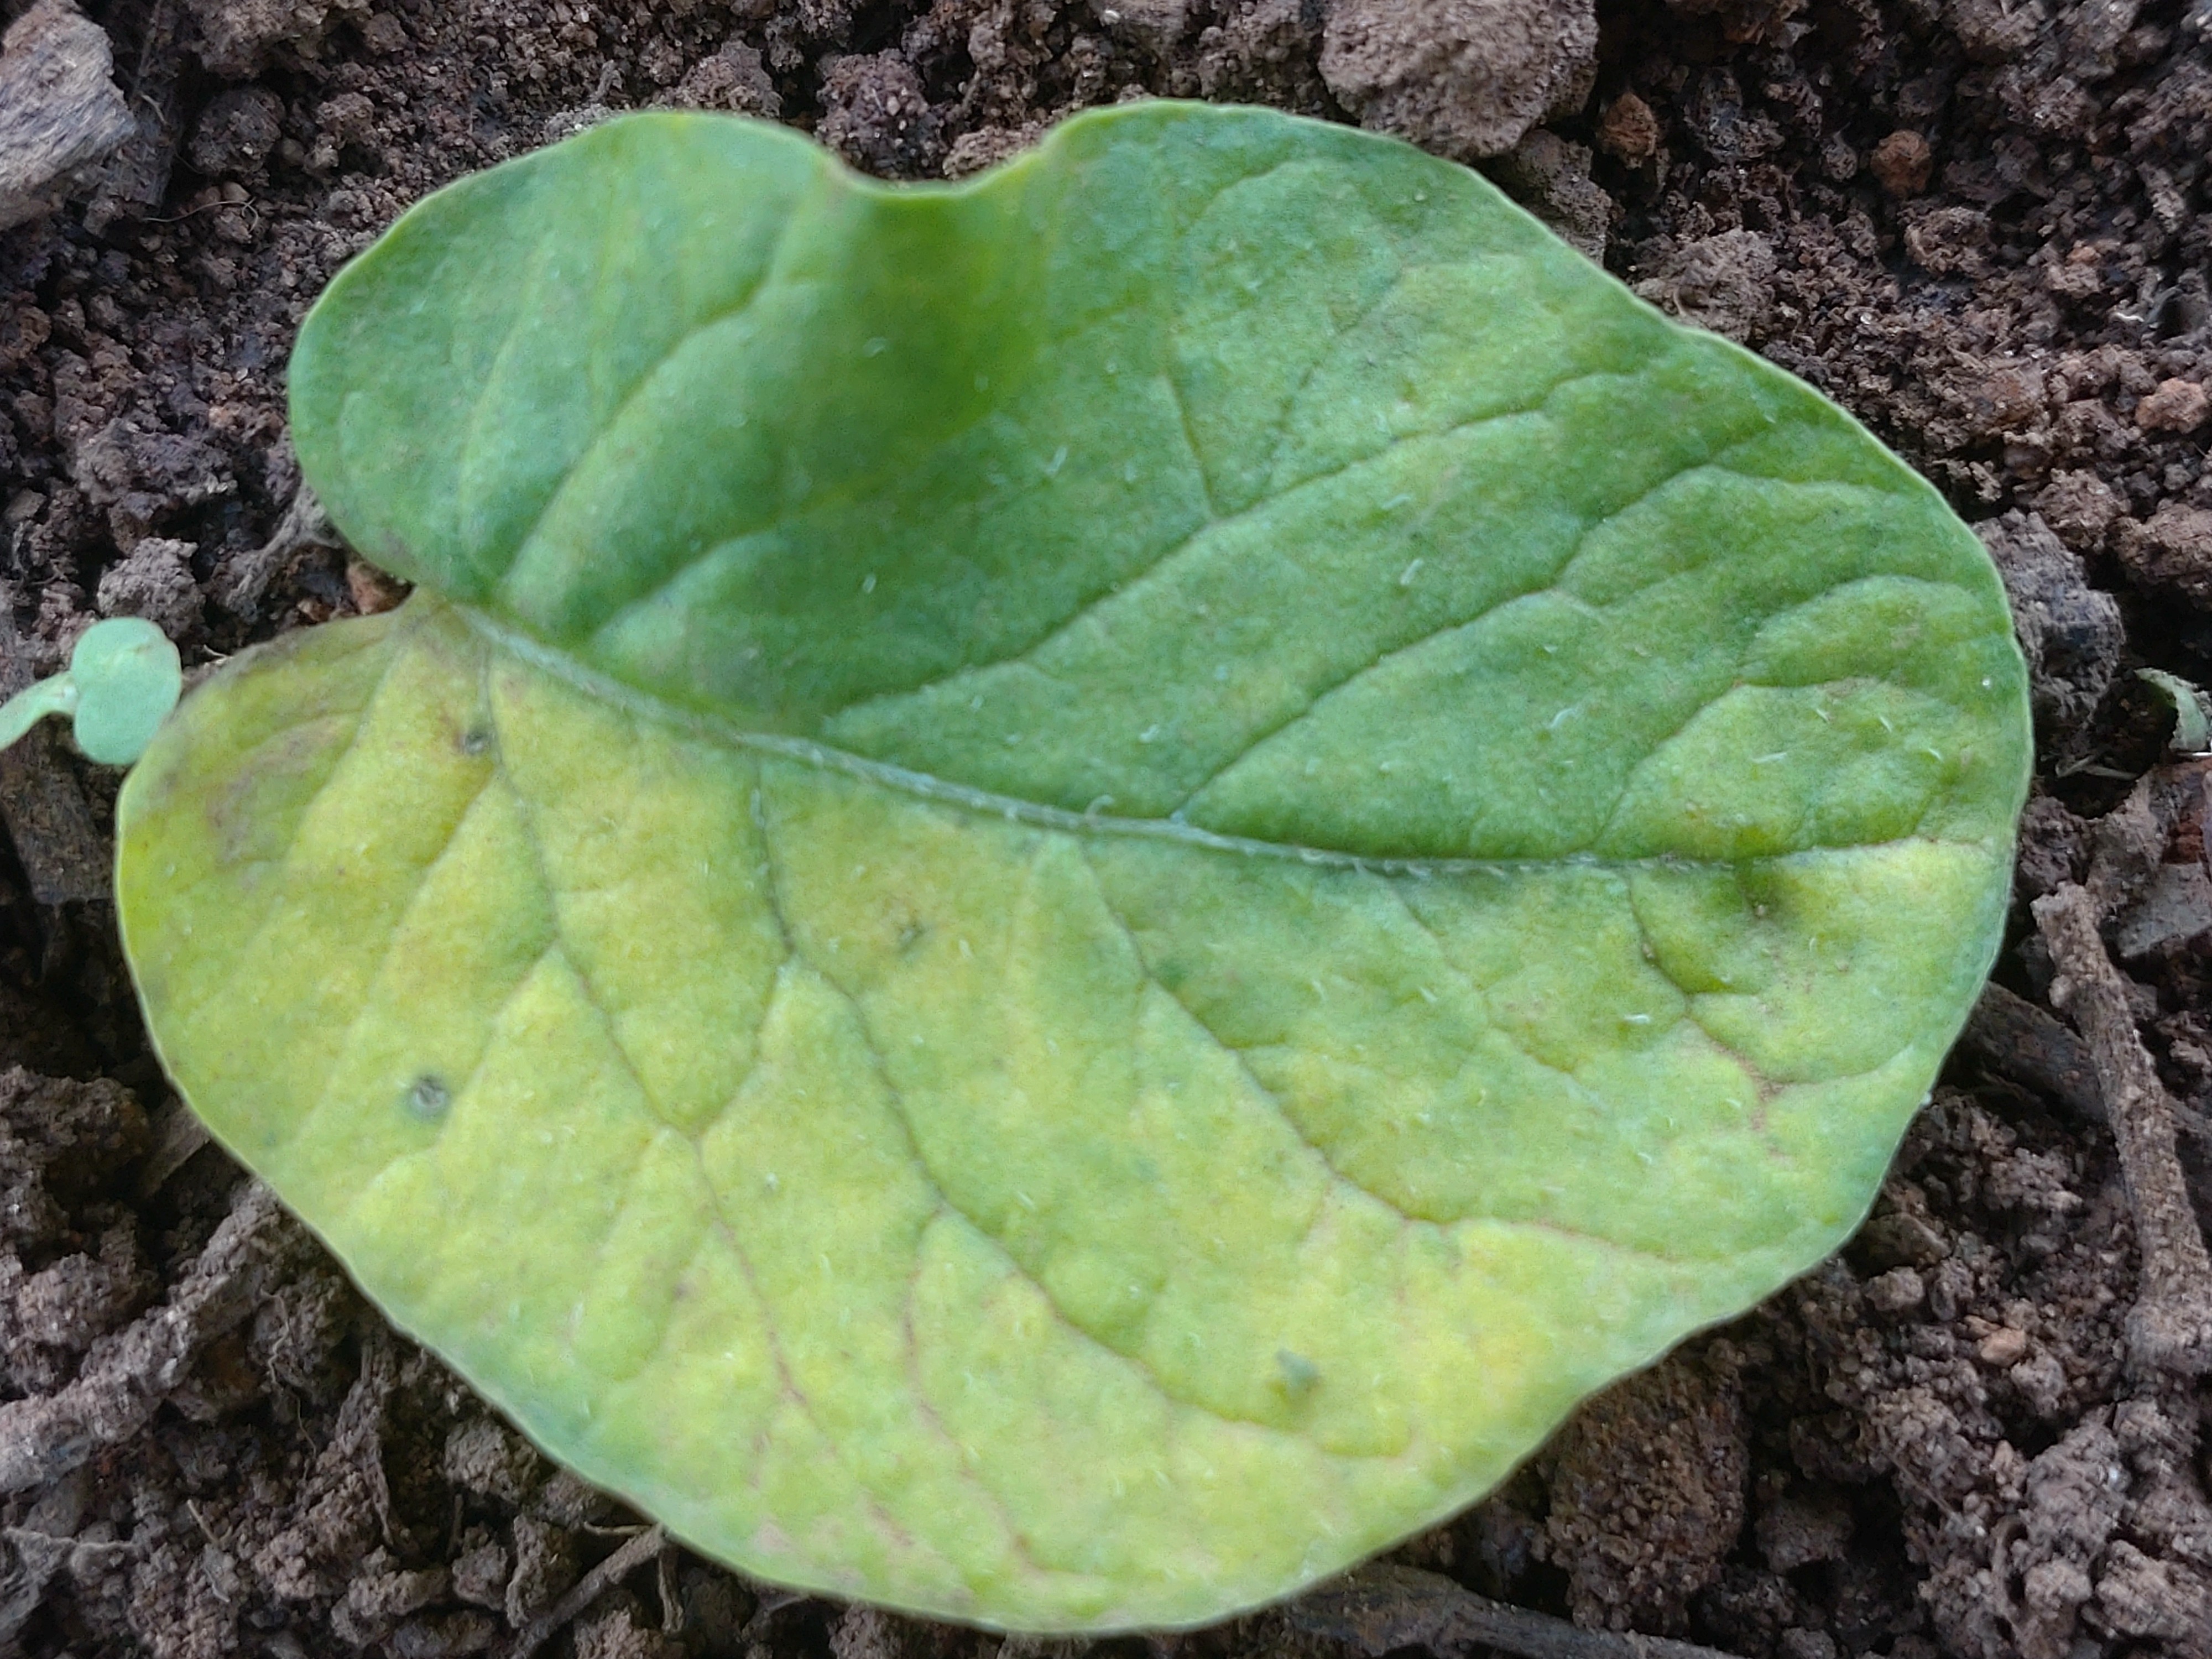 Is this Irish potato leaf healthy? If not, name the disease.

late blight
